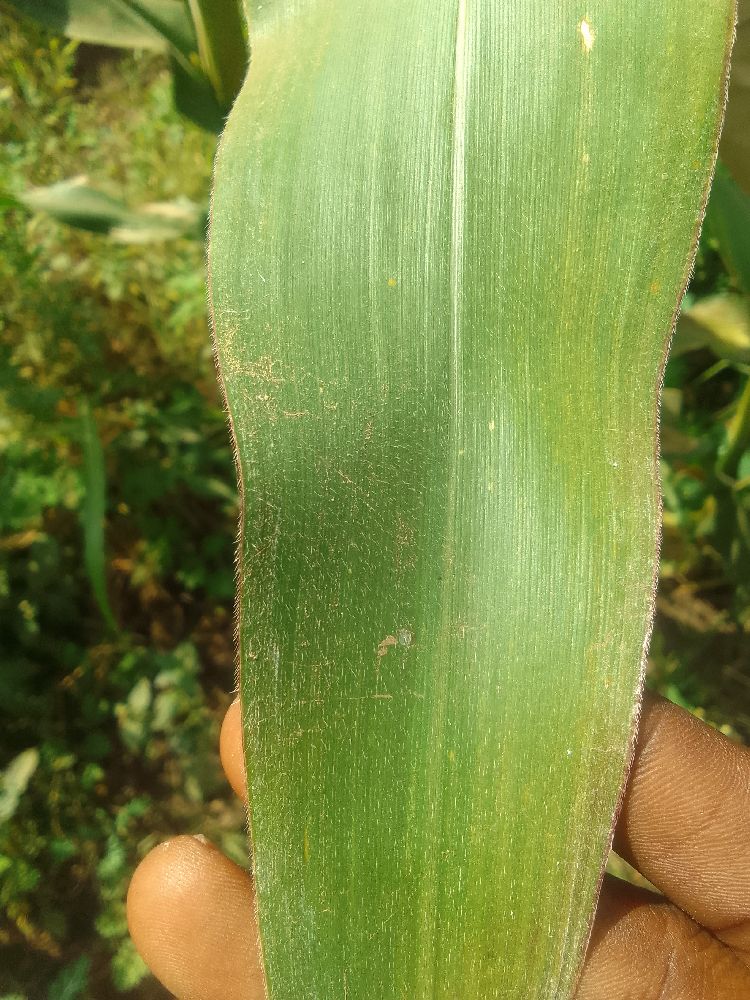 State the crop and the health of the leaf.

maize, healthy
